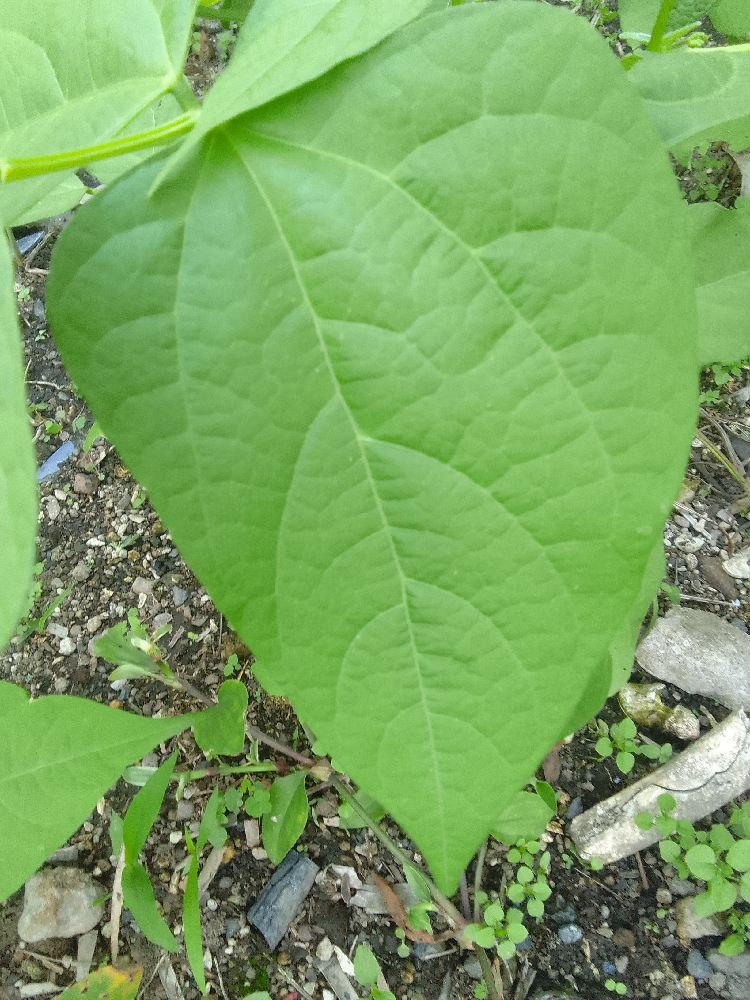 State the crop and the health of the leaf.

common bean, healthy
